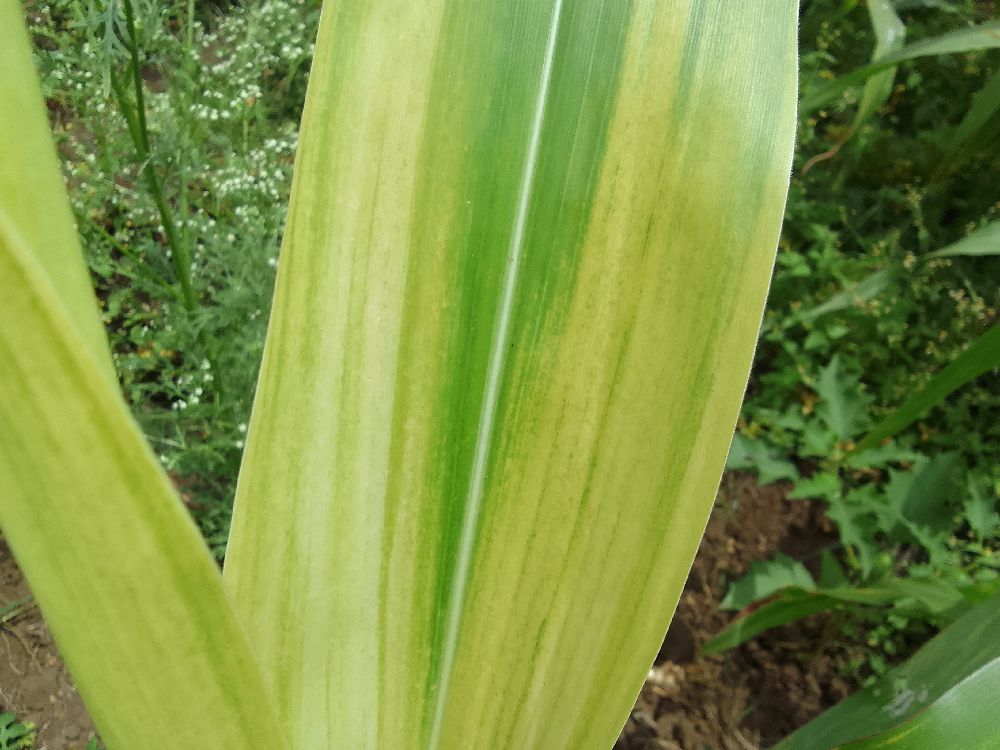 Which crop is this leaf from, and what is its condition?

maize, maize lethal necrosis
